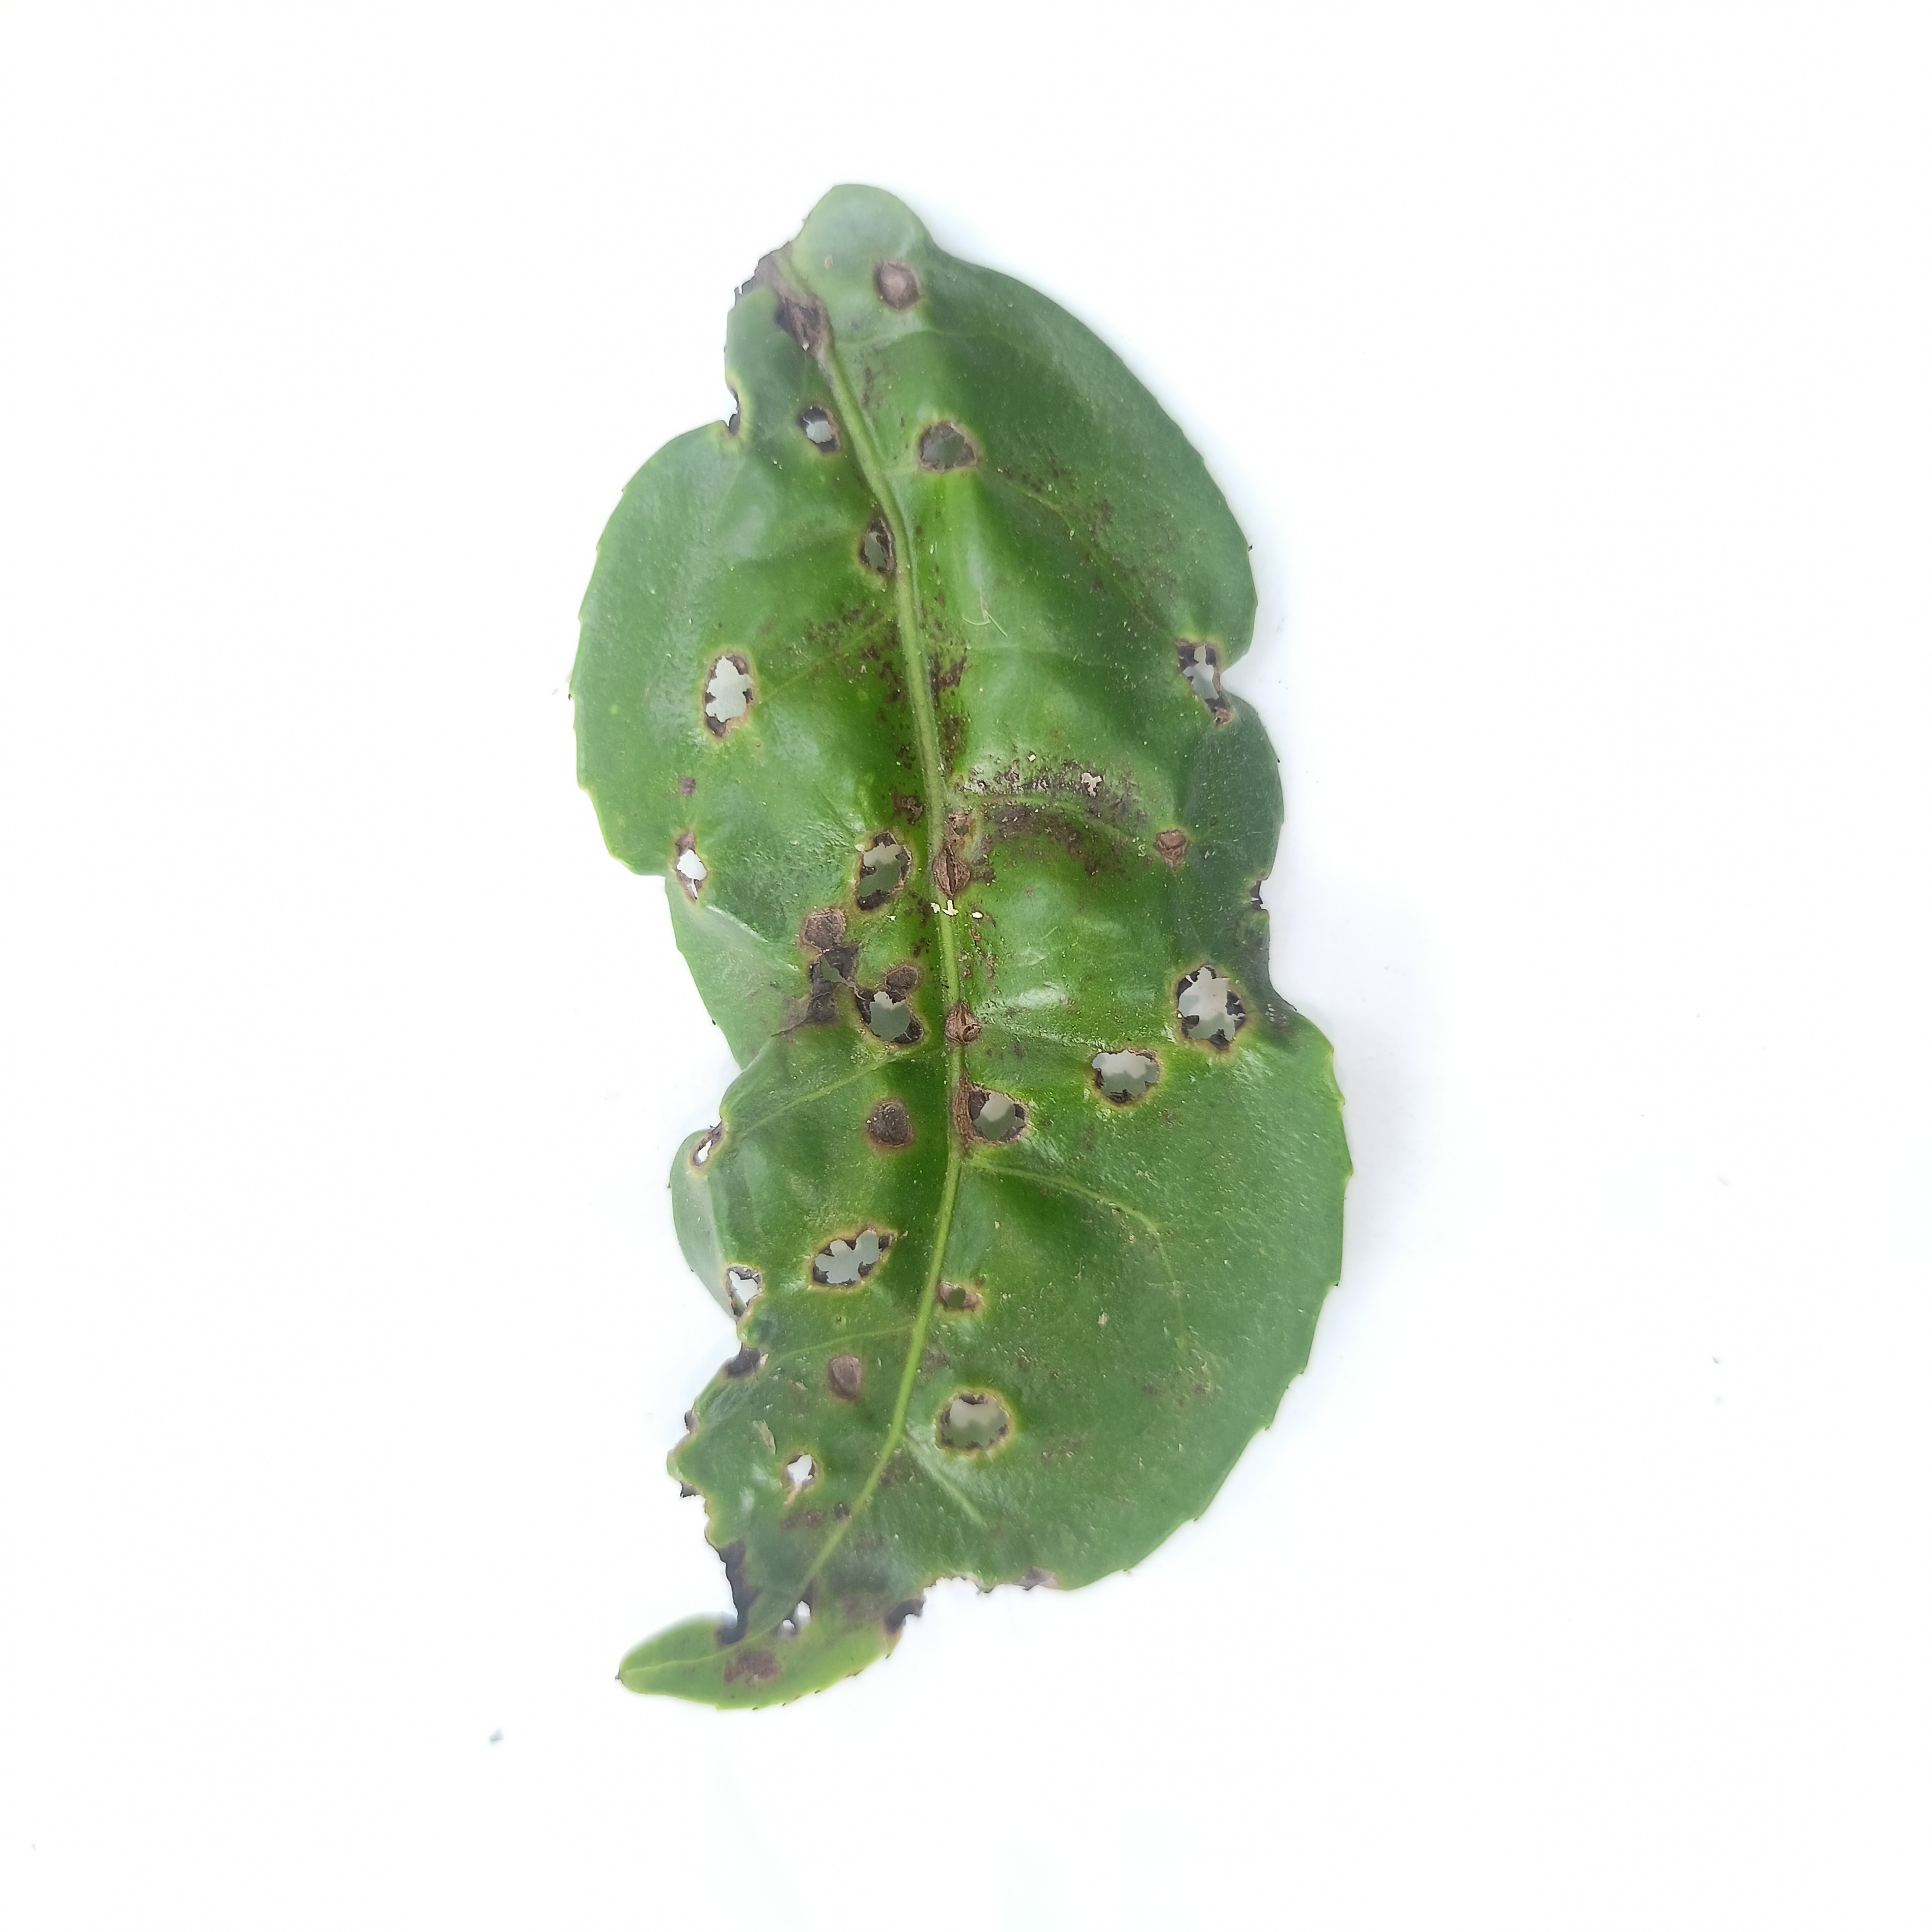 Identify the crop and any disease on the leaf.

tea, helopeltis
